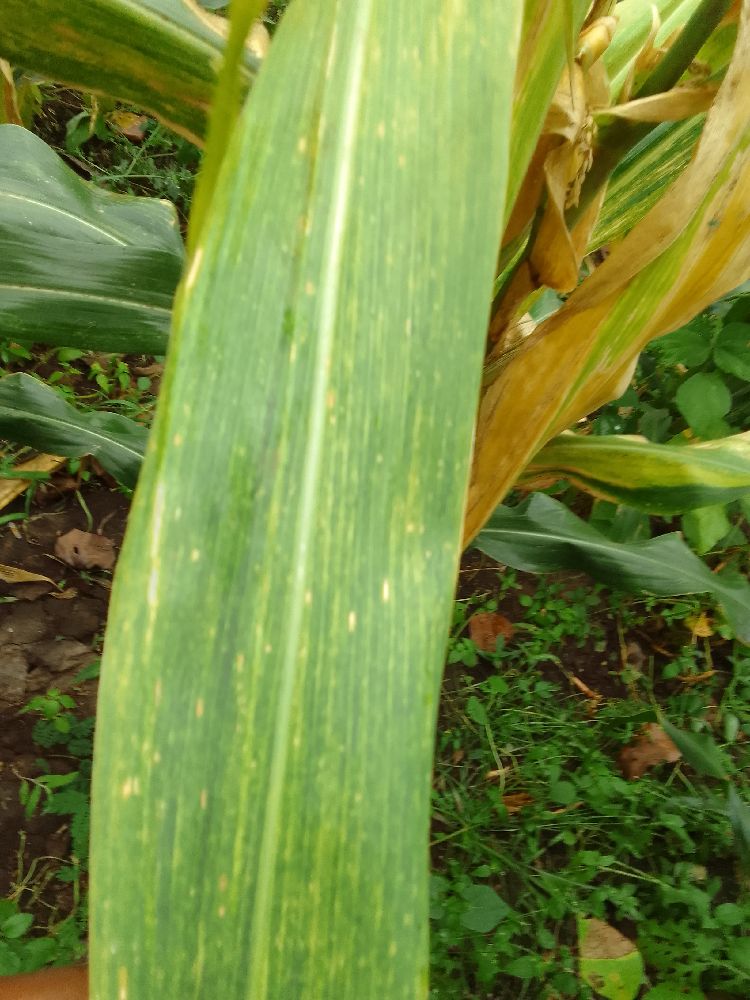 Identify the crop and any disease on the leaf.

maize, maize lethal necrosis
